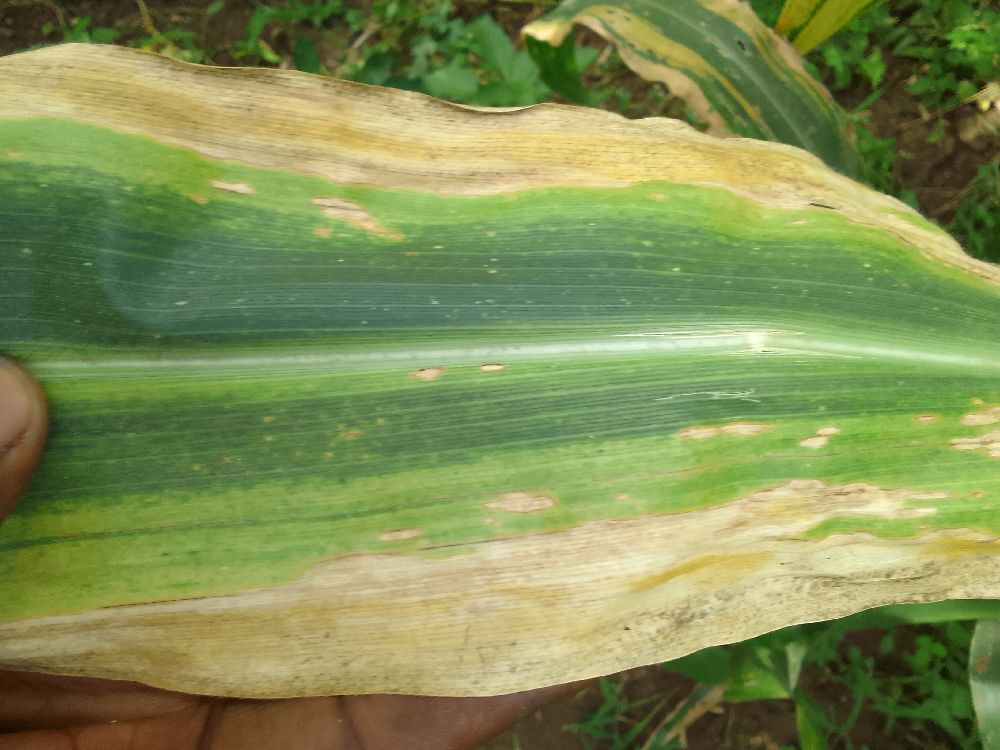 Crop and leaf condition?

maize, maize lethal necrosis
